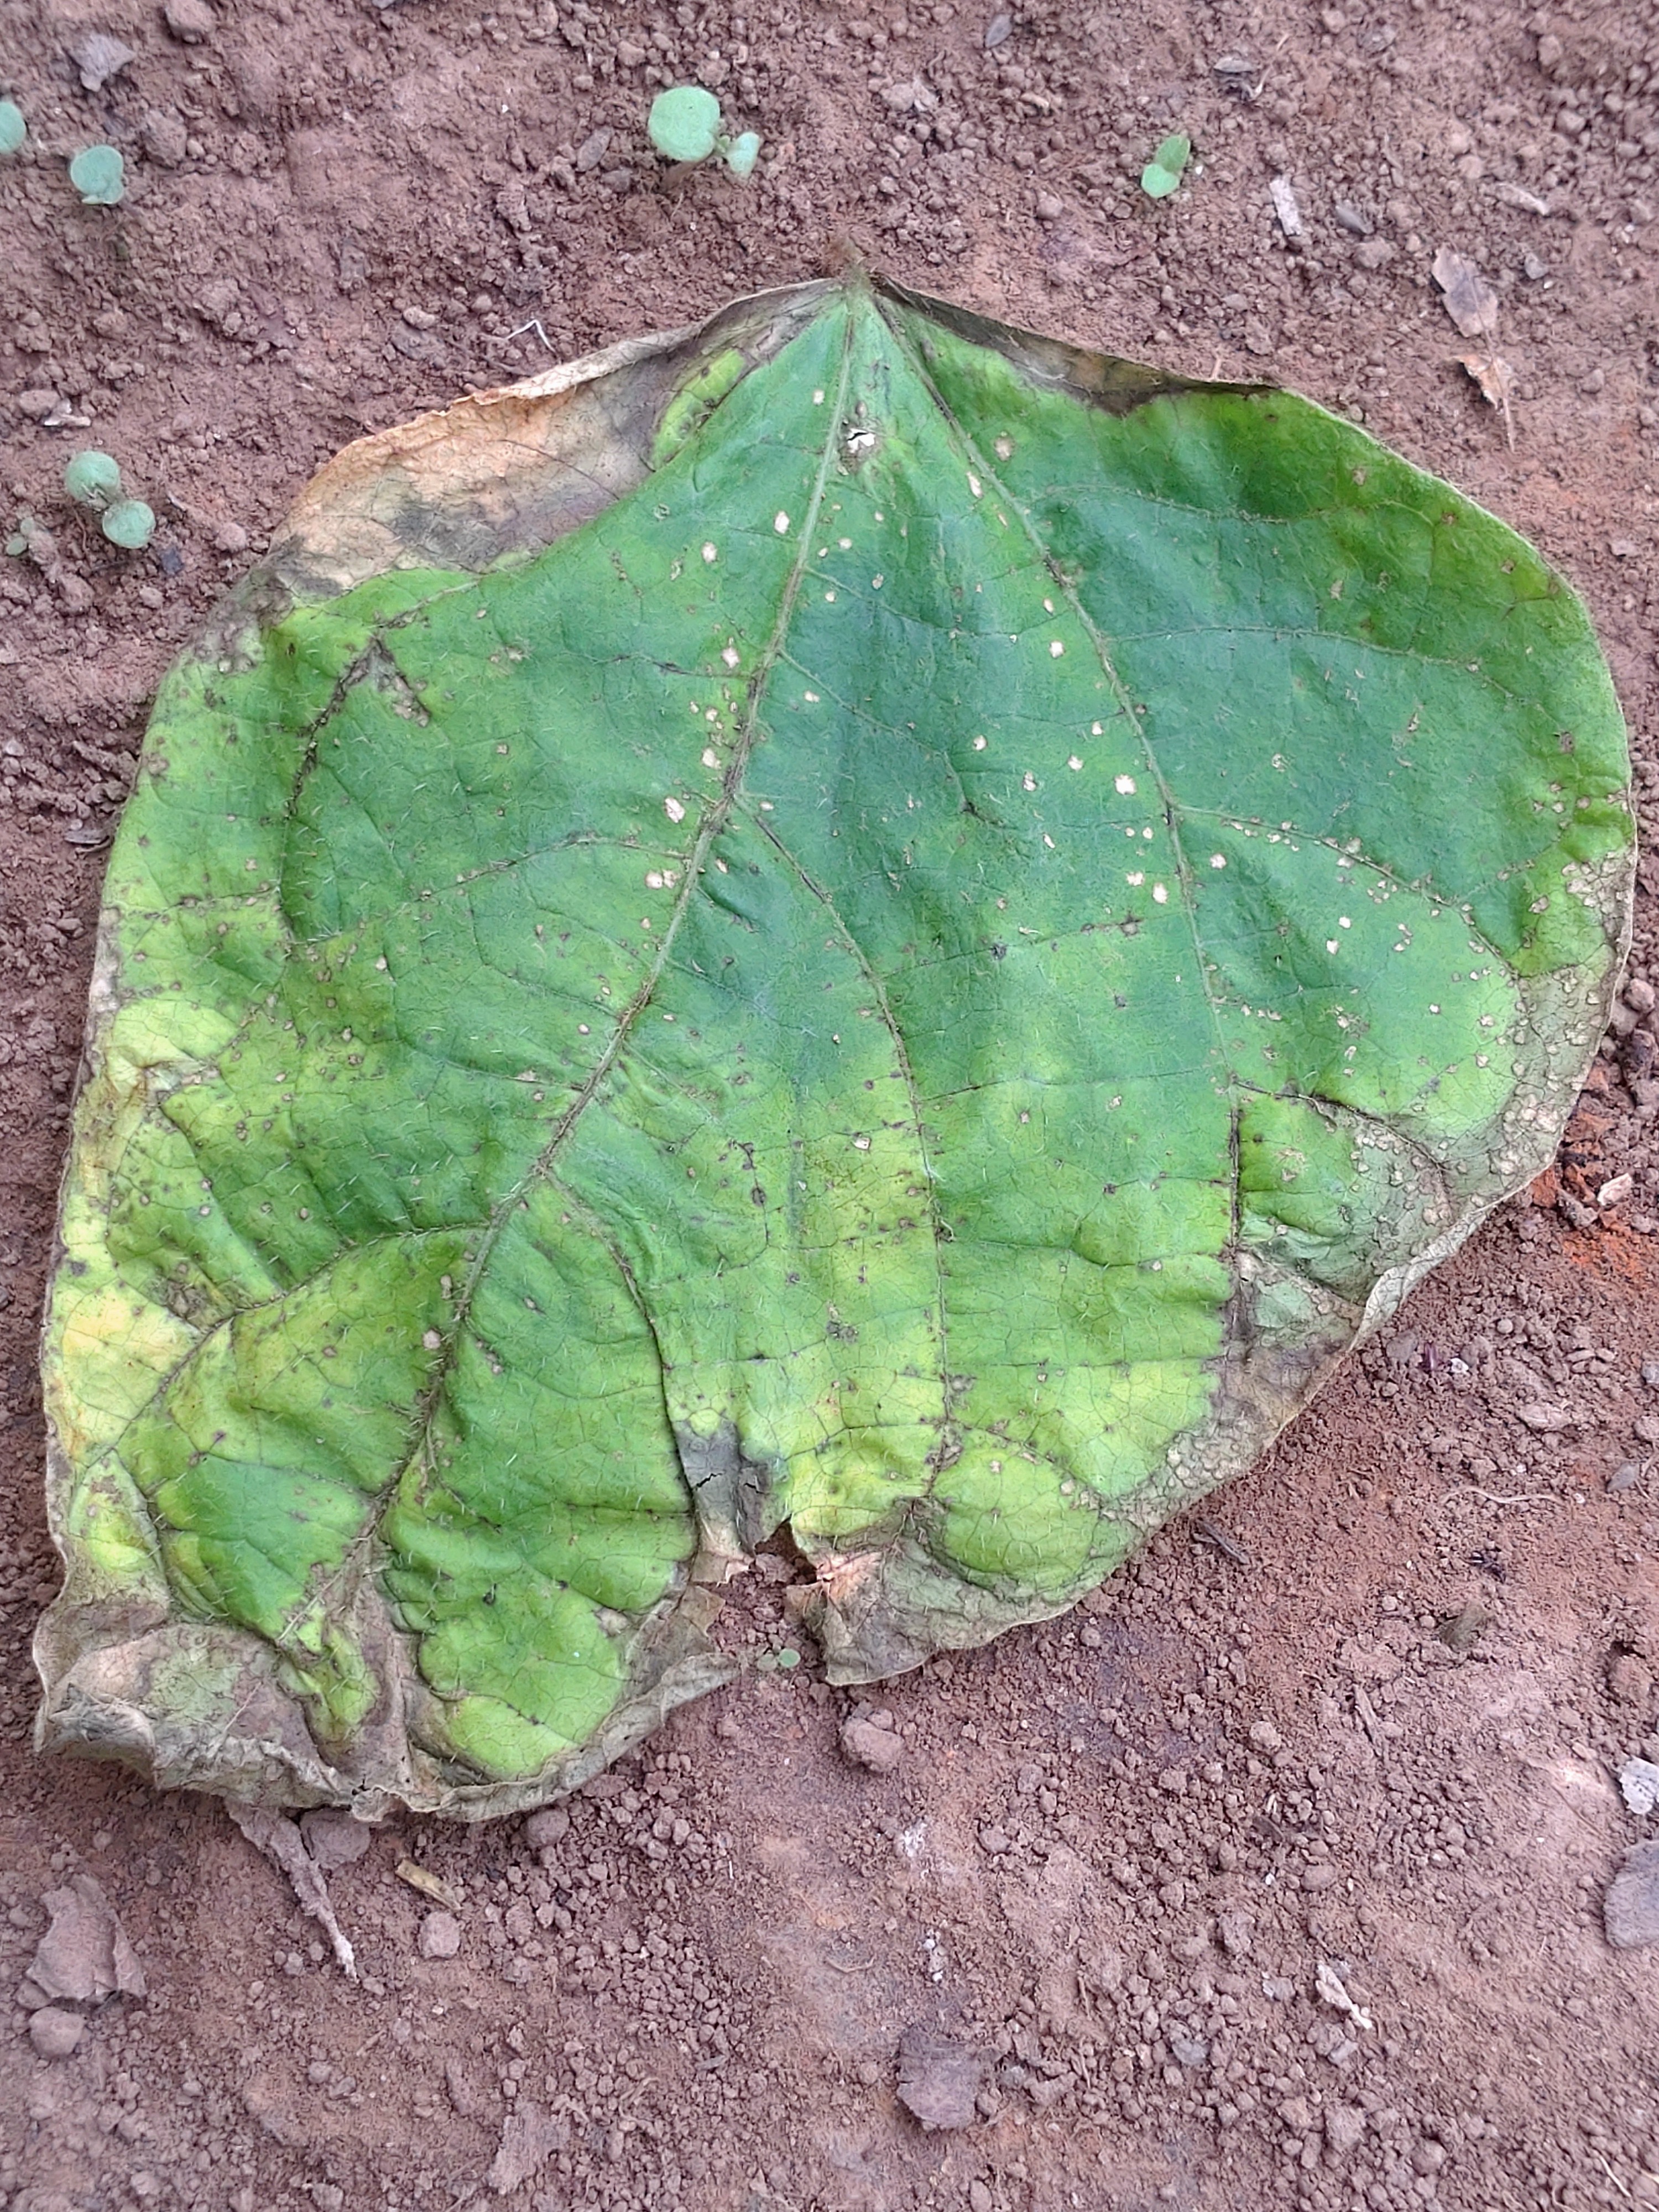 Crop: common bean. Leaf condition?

anthracnose
